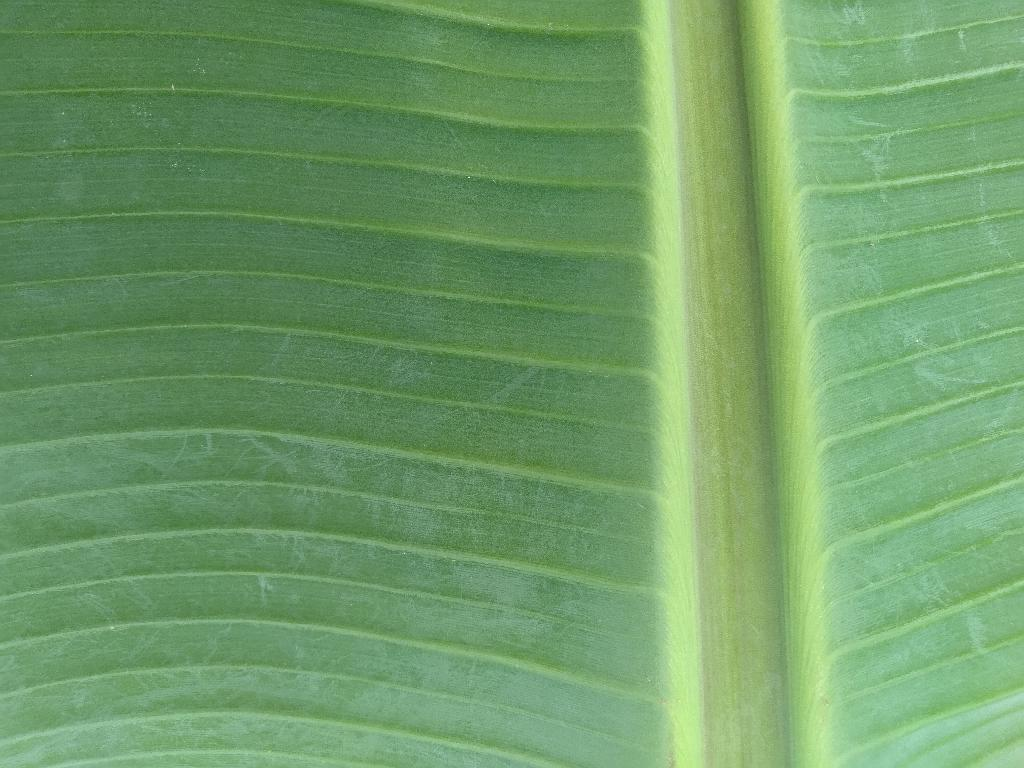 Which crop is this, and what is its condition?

banana, healthy
